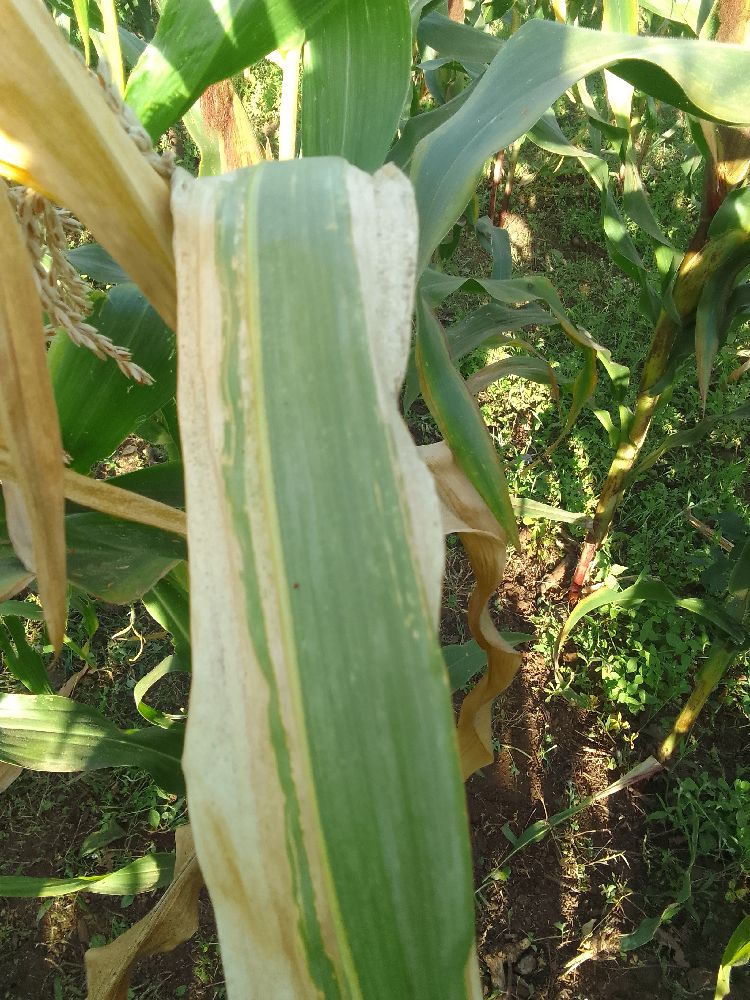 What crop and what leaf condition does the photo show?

maize, maize lethal necrosis
